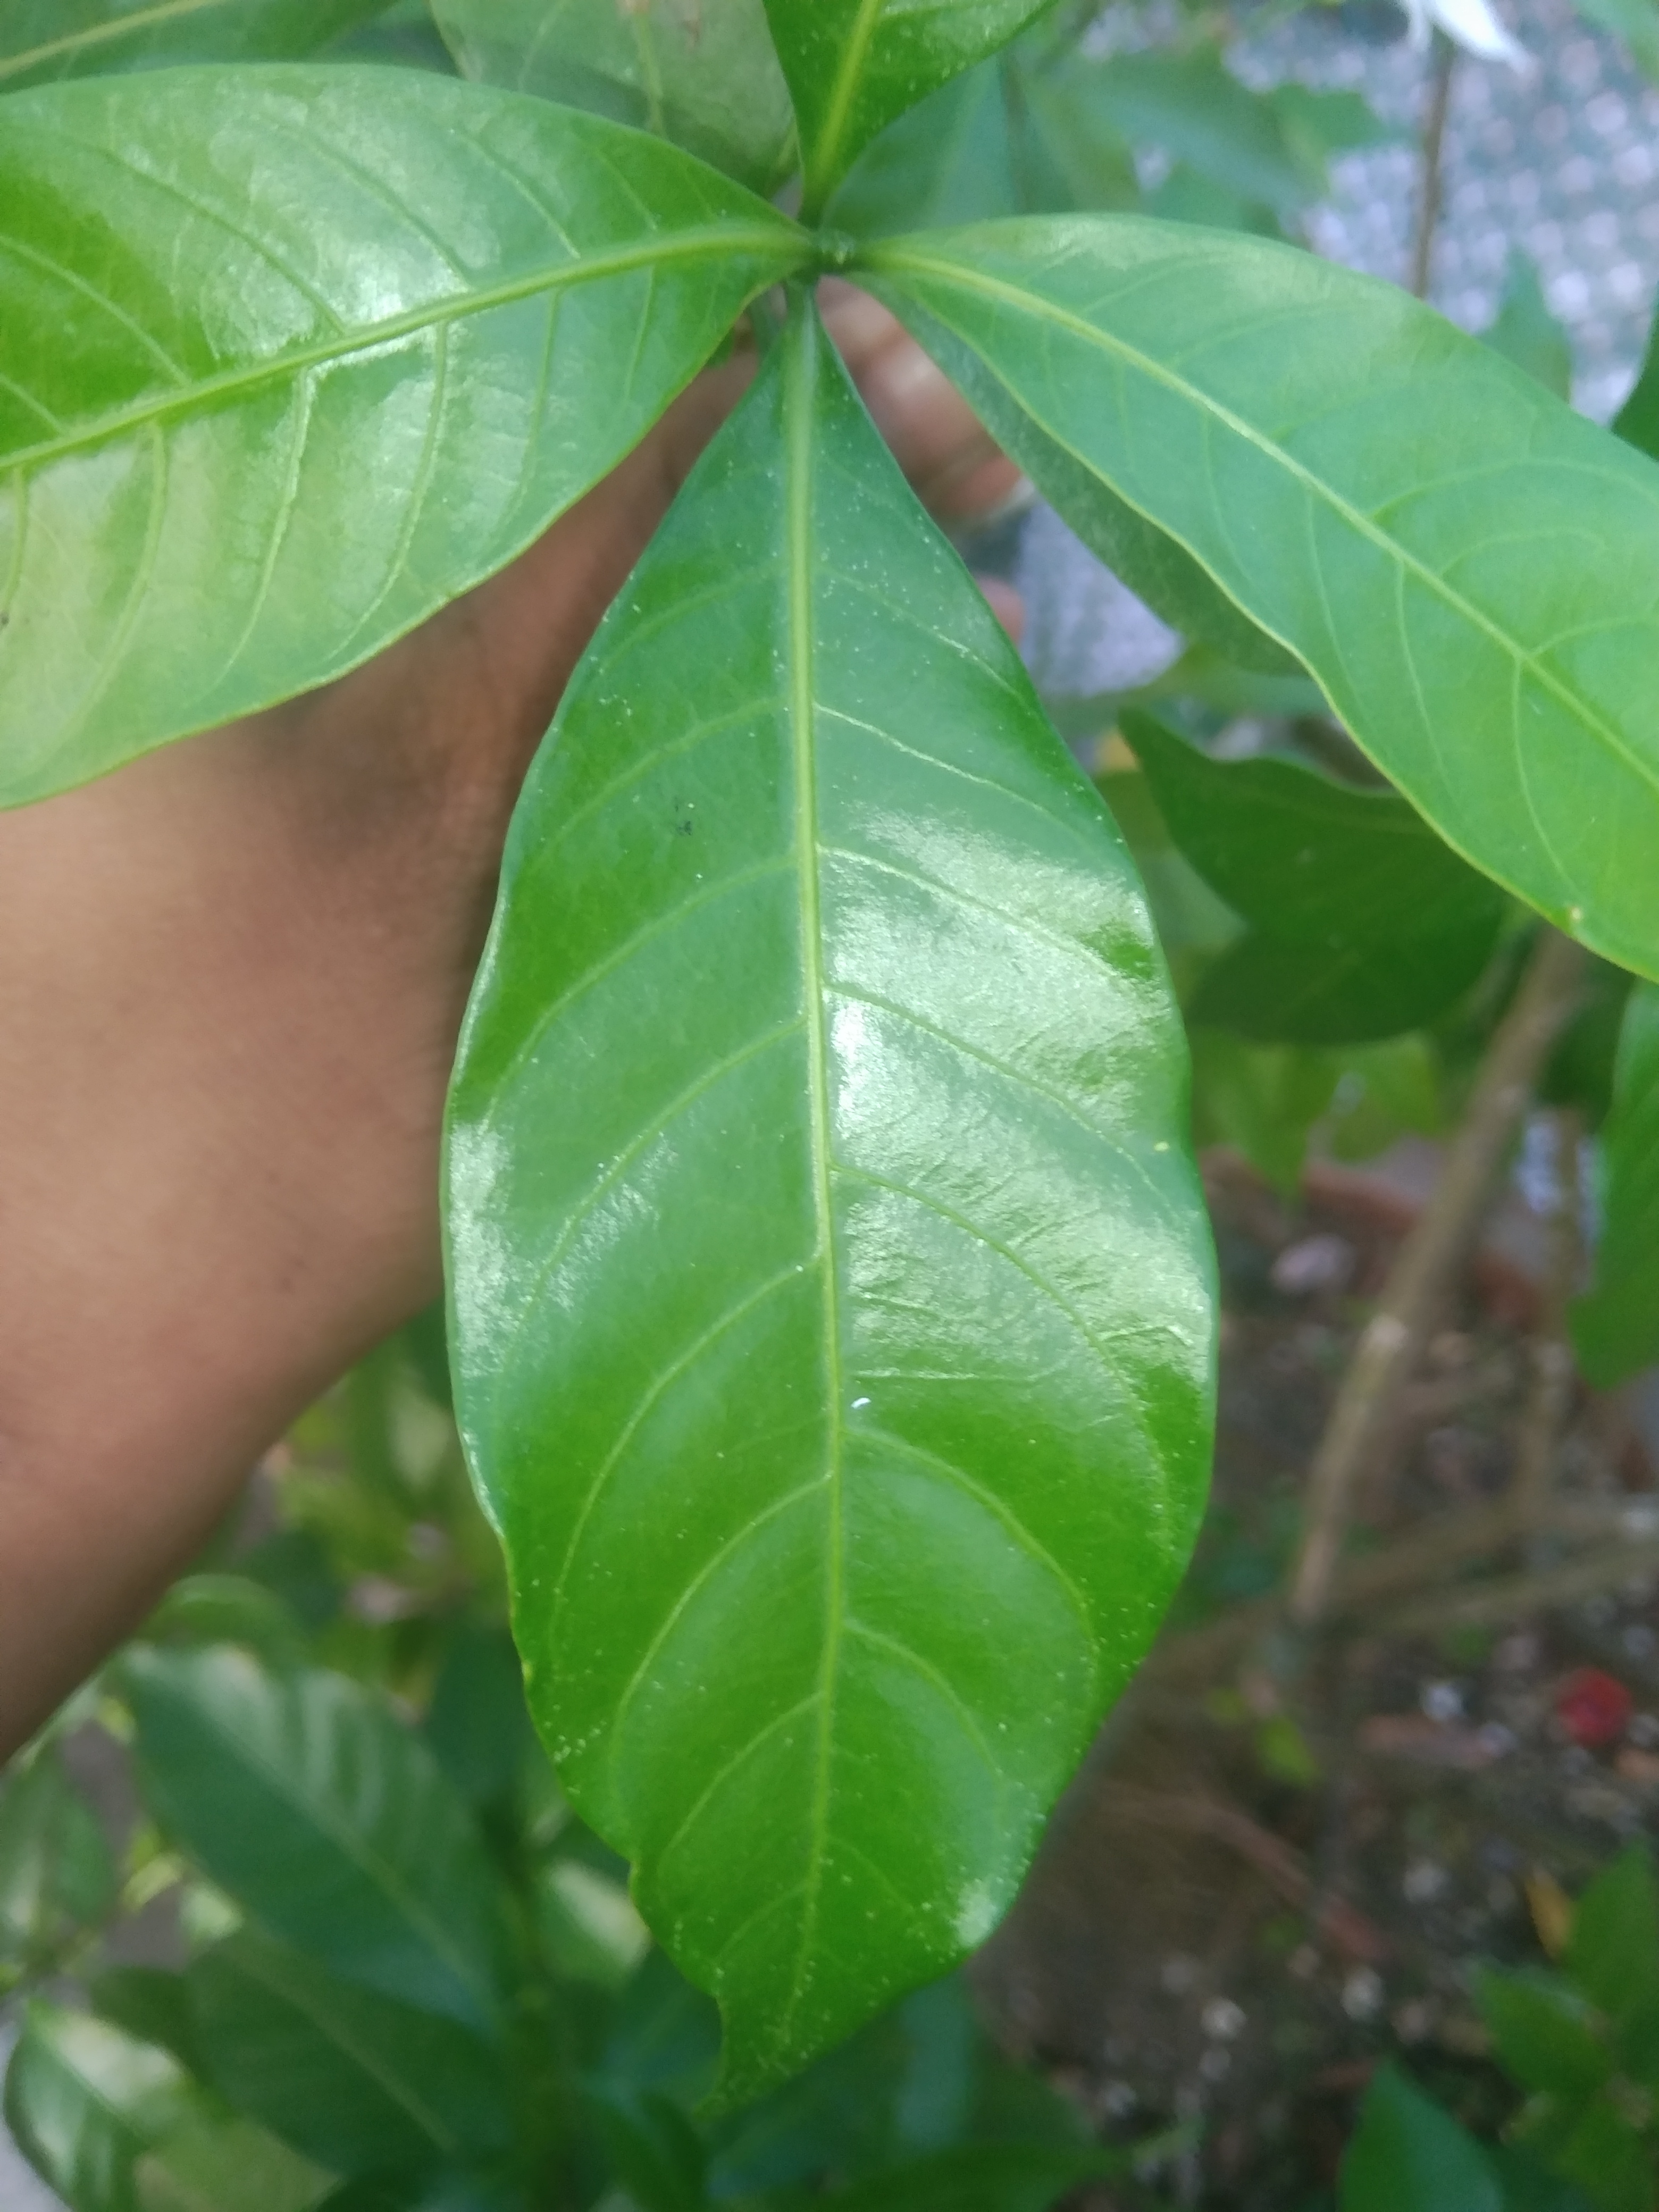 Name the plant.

togor
